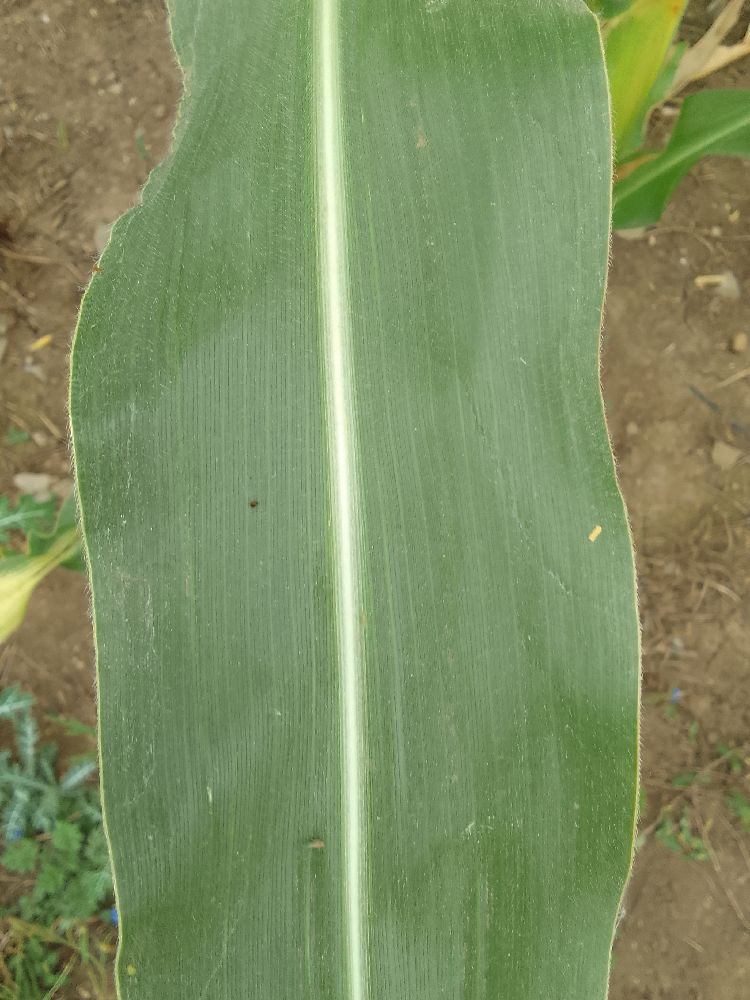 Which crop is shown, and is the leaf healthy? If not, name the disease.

maize, healthy
